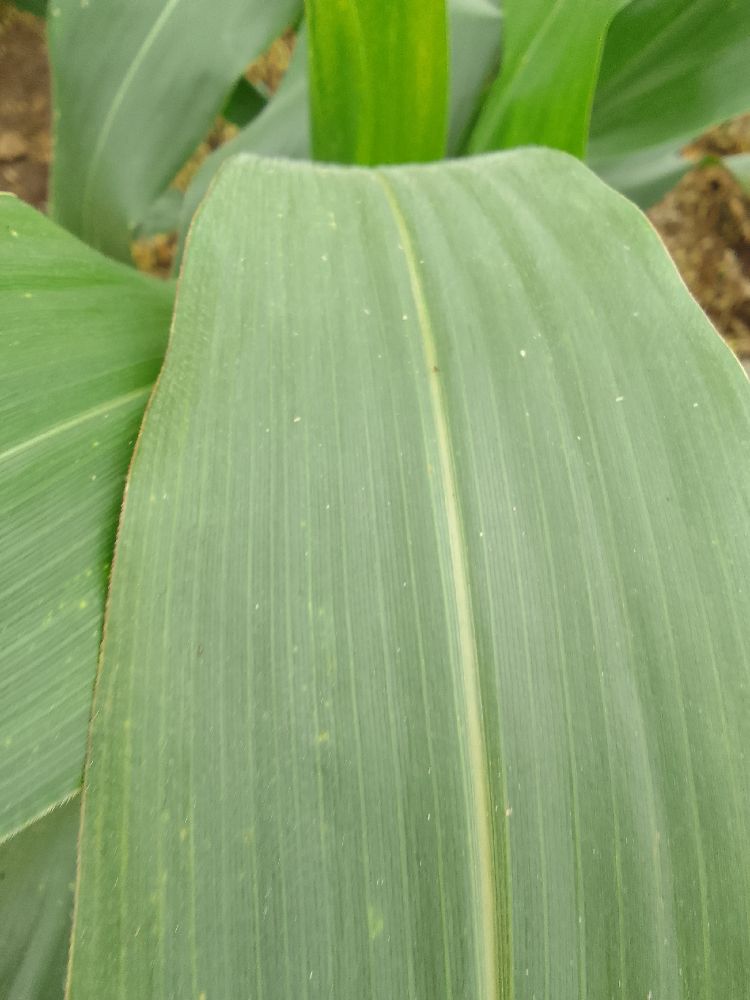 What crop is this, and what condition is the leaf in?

maize, healthy
